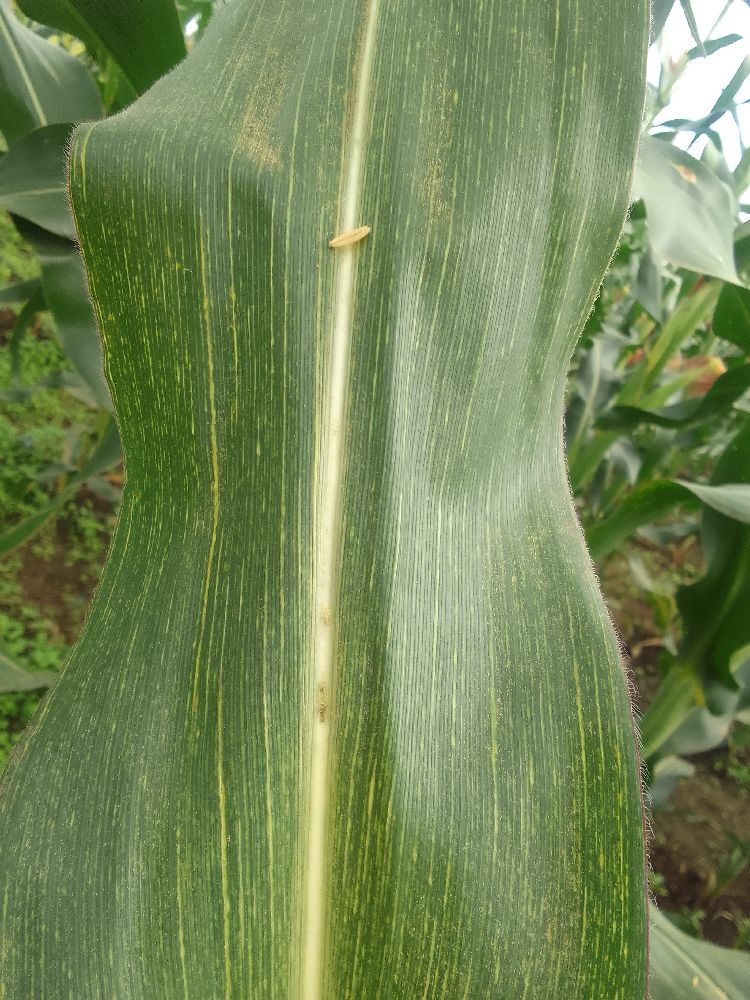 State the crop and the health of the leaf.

maize, maize streak virus
